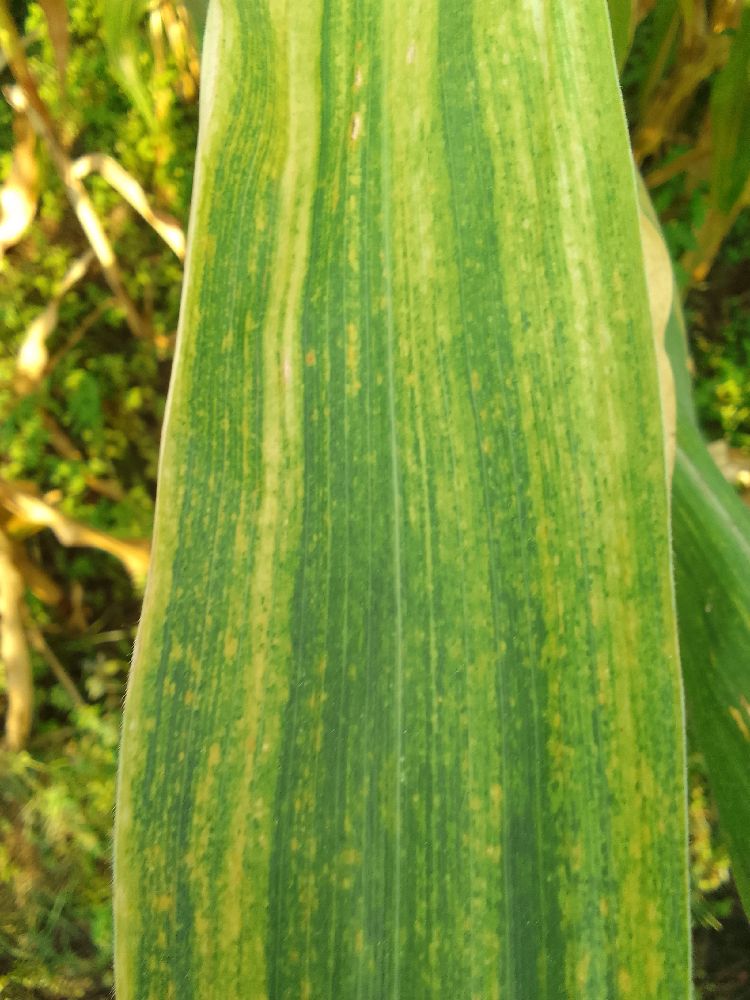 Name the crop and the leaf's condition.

maize, maize lethal necrosis
